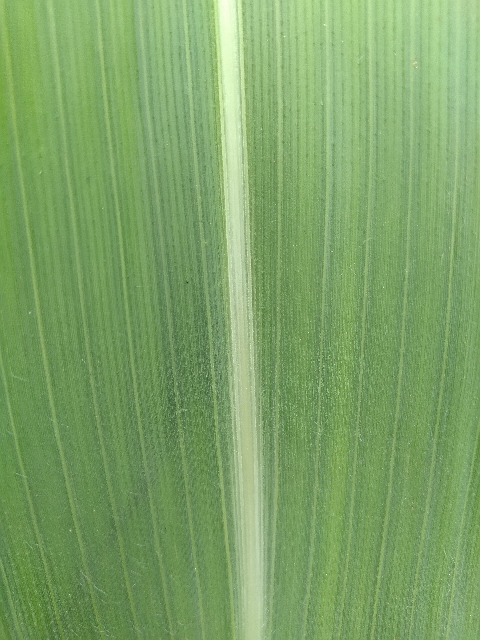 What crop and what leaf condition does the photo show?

maize, healthy
